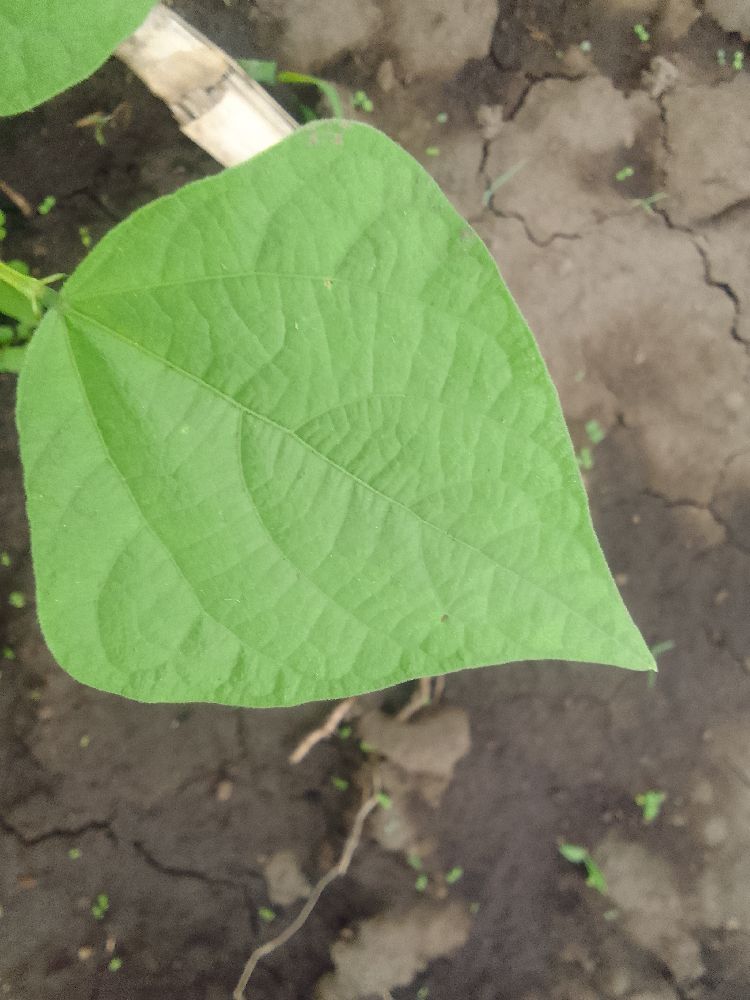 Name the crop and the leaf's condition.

common bean, healthy
